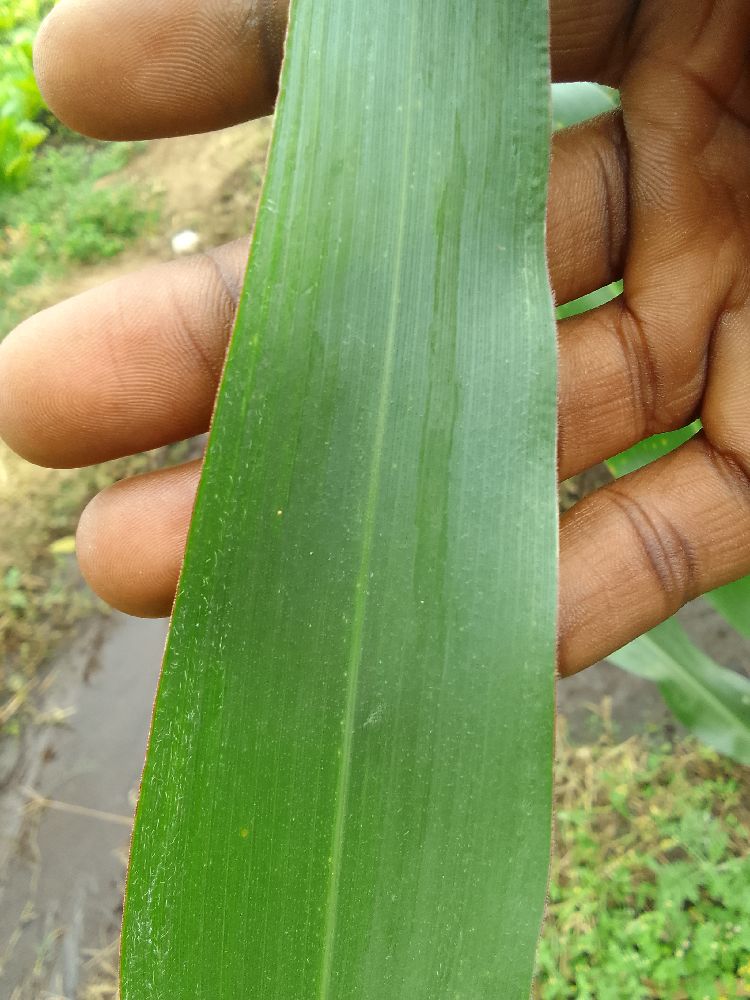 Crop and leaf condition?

maize, healthy
